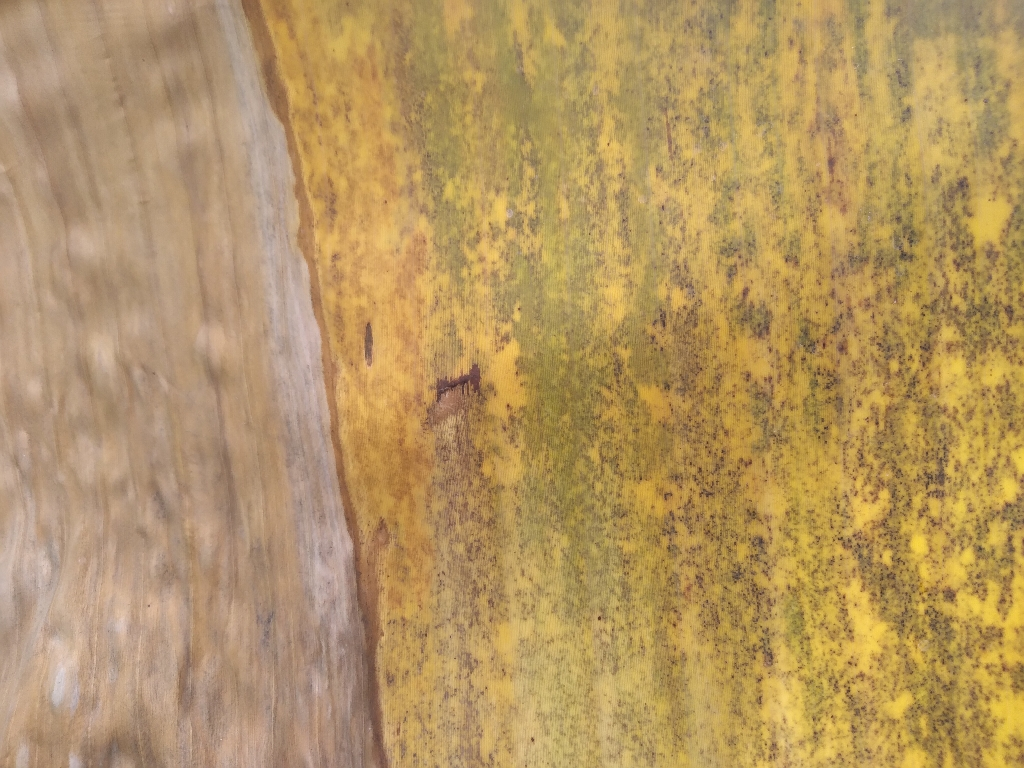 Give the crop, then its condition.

banana, black sigatoka
